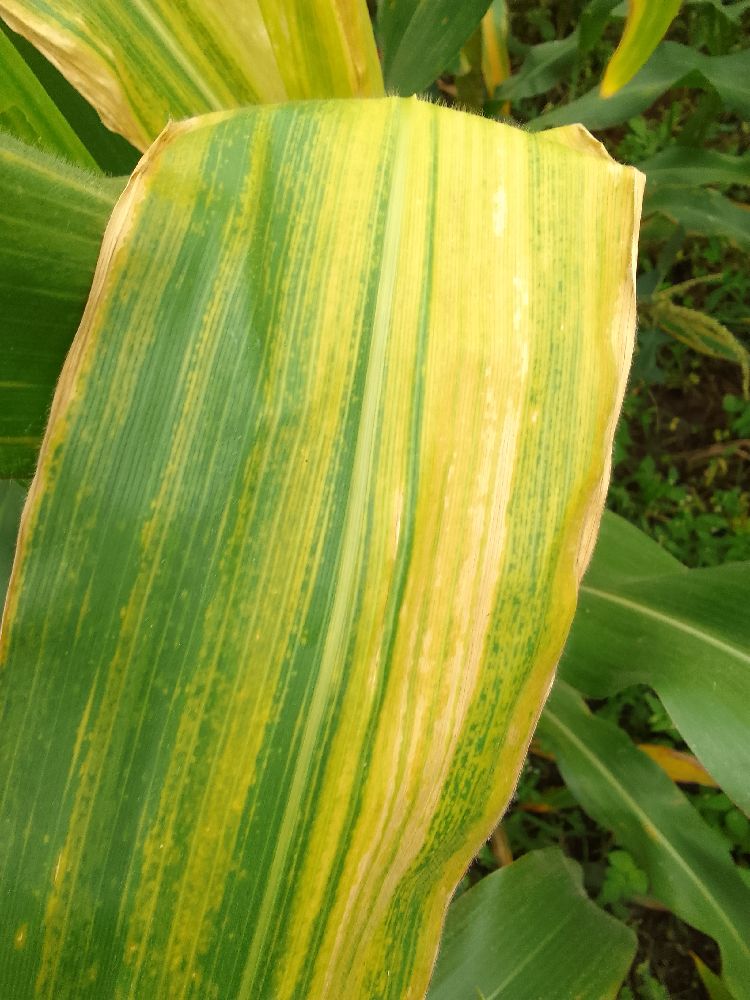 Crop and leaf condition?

maize, maize lethal necrosis
